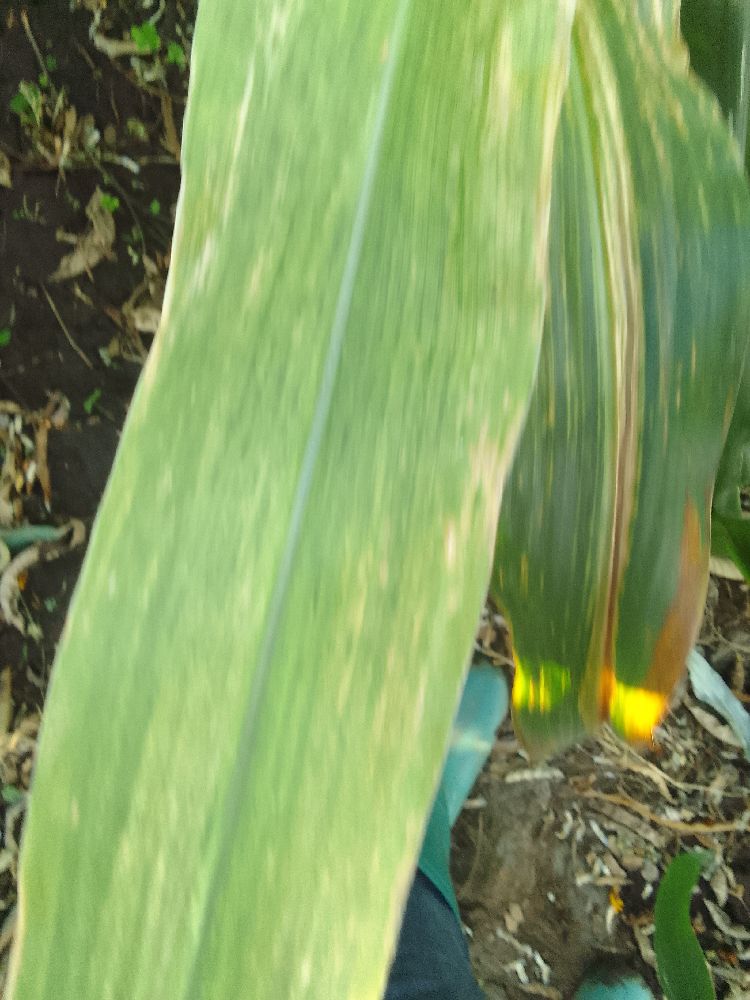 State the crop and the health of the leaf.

maize, maize lethal necrosis
